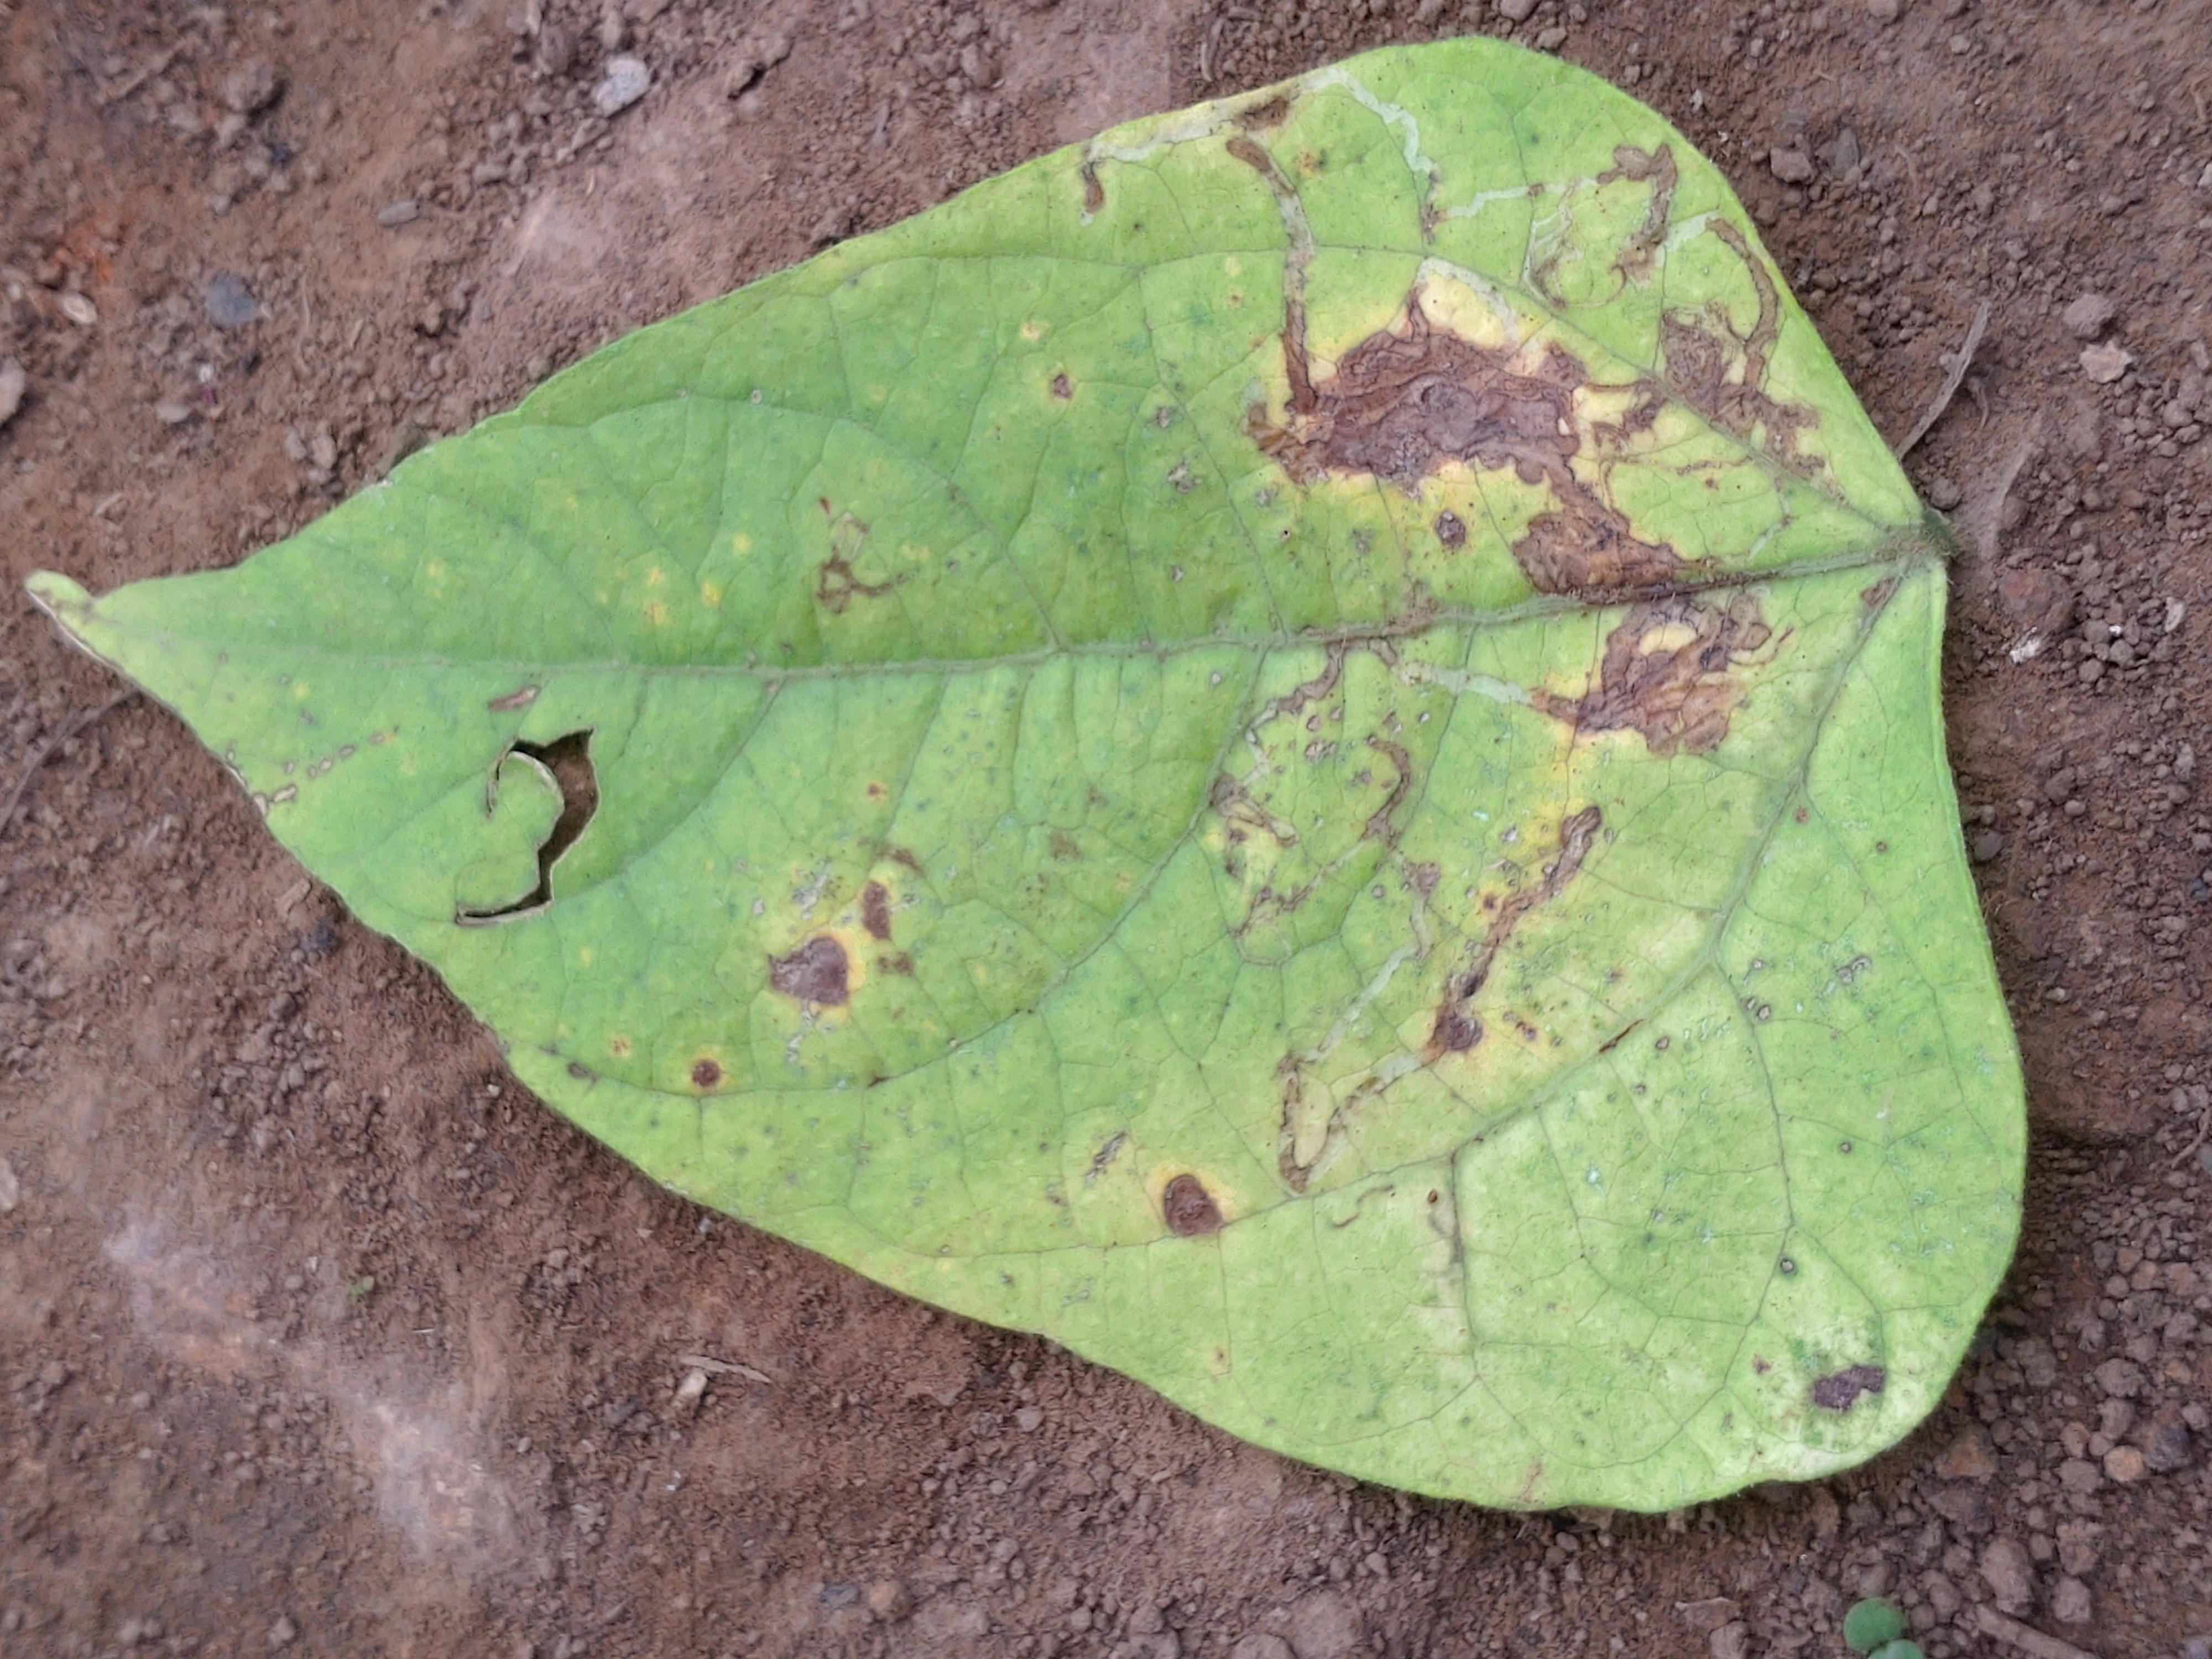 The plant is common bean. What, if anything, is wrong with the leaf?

anthracnose
